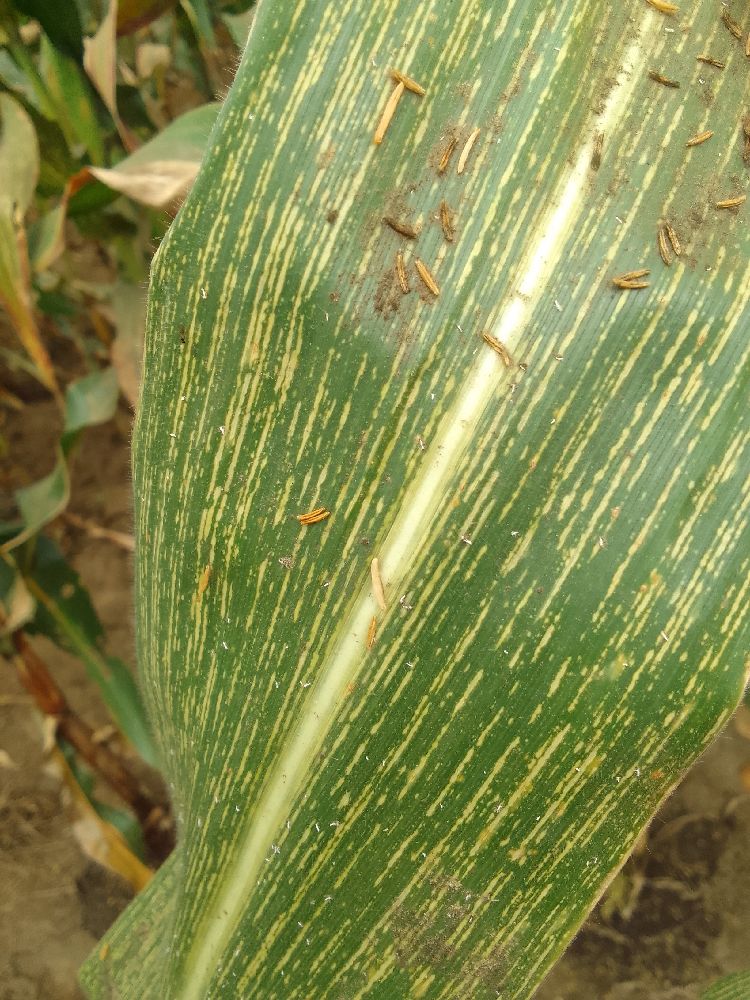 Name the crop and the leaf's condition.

maize, maize streak virus
